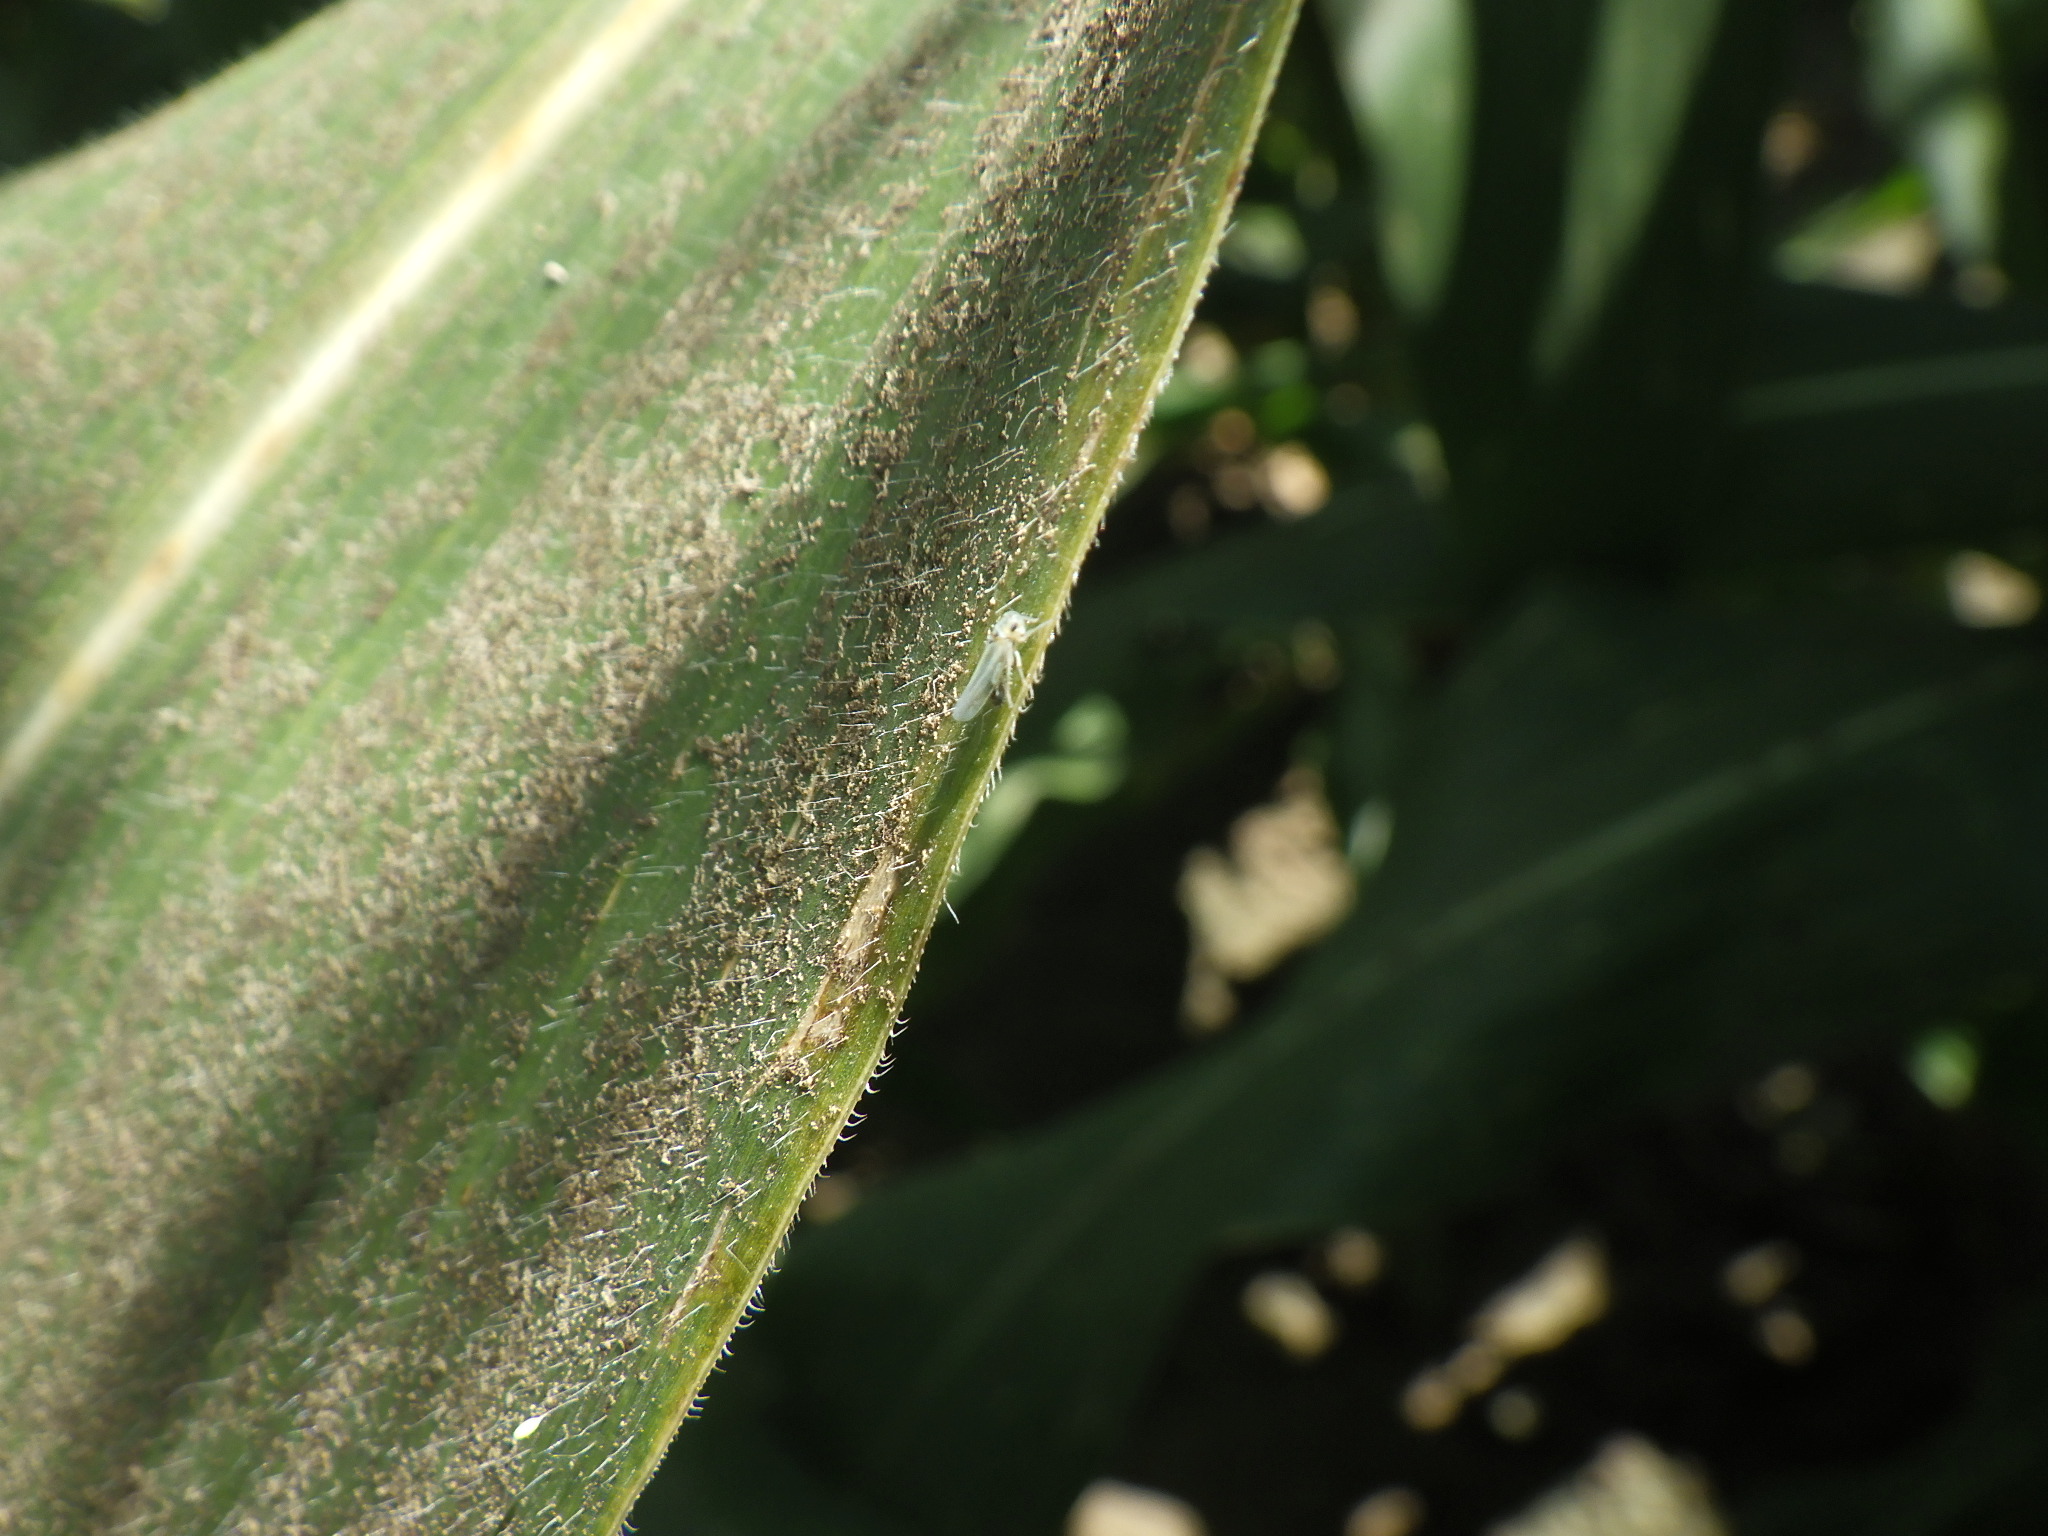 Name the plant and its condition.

corn, cicadellidae
